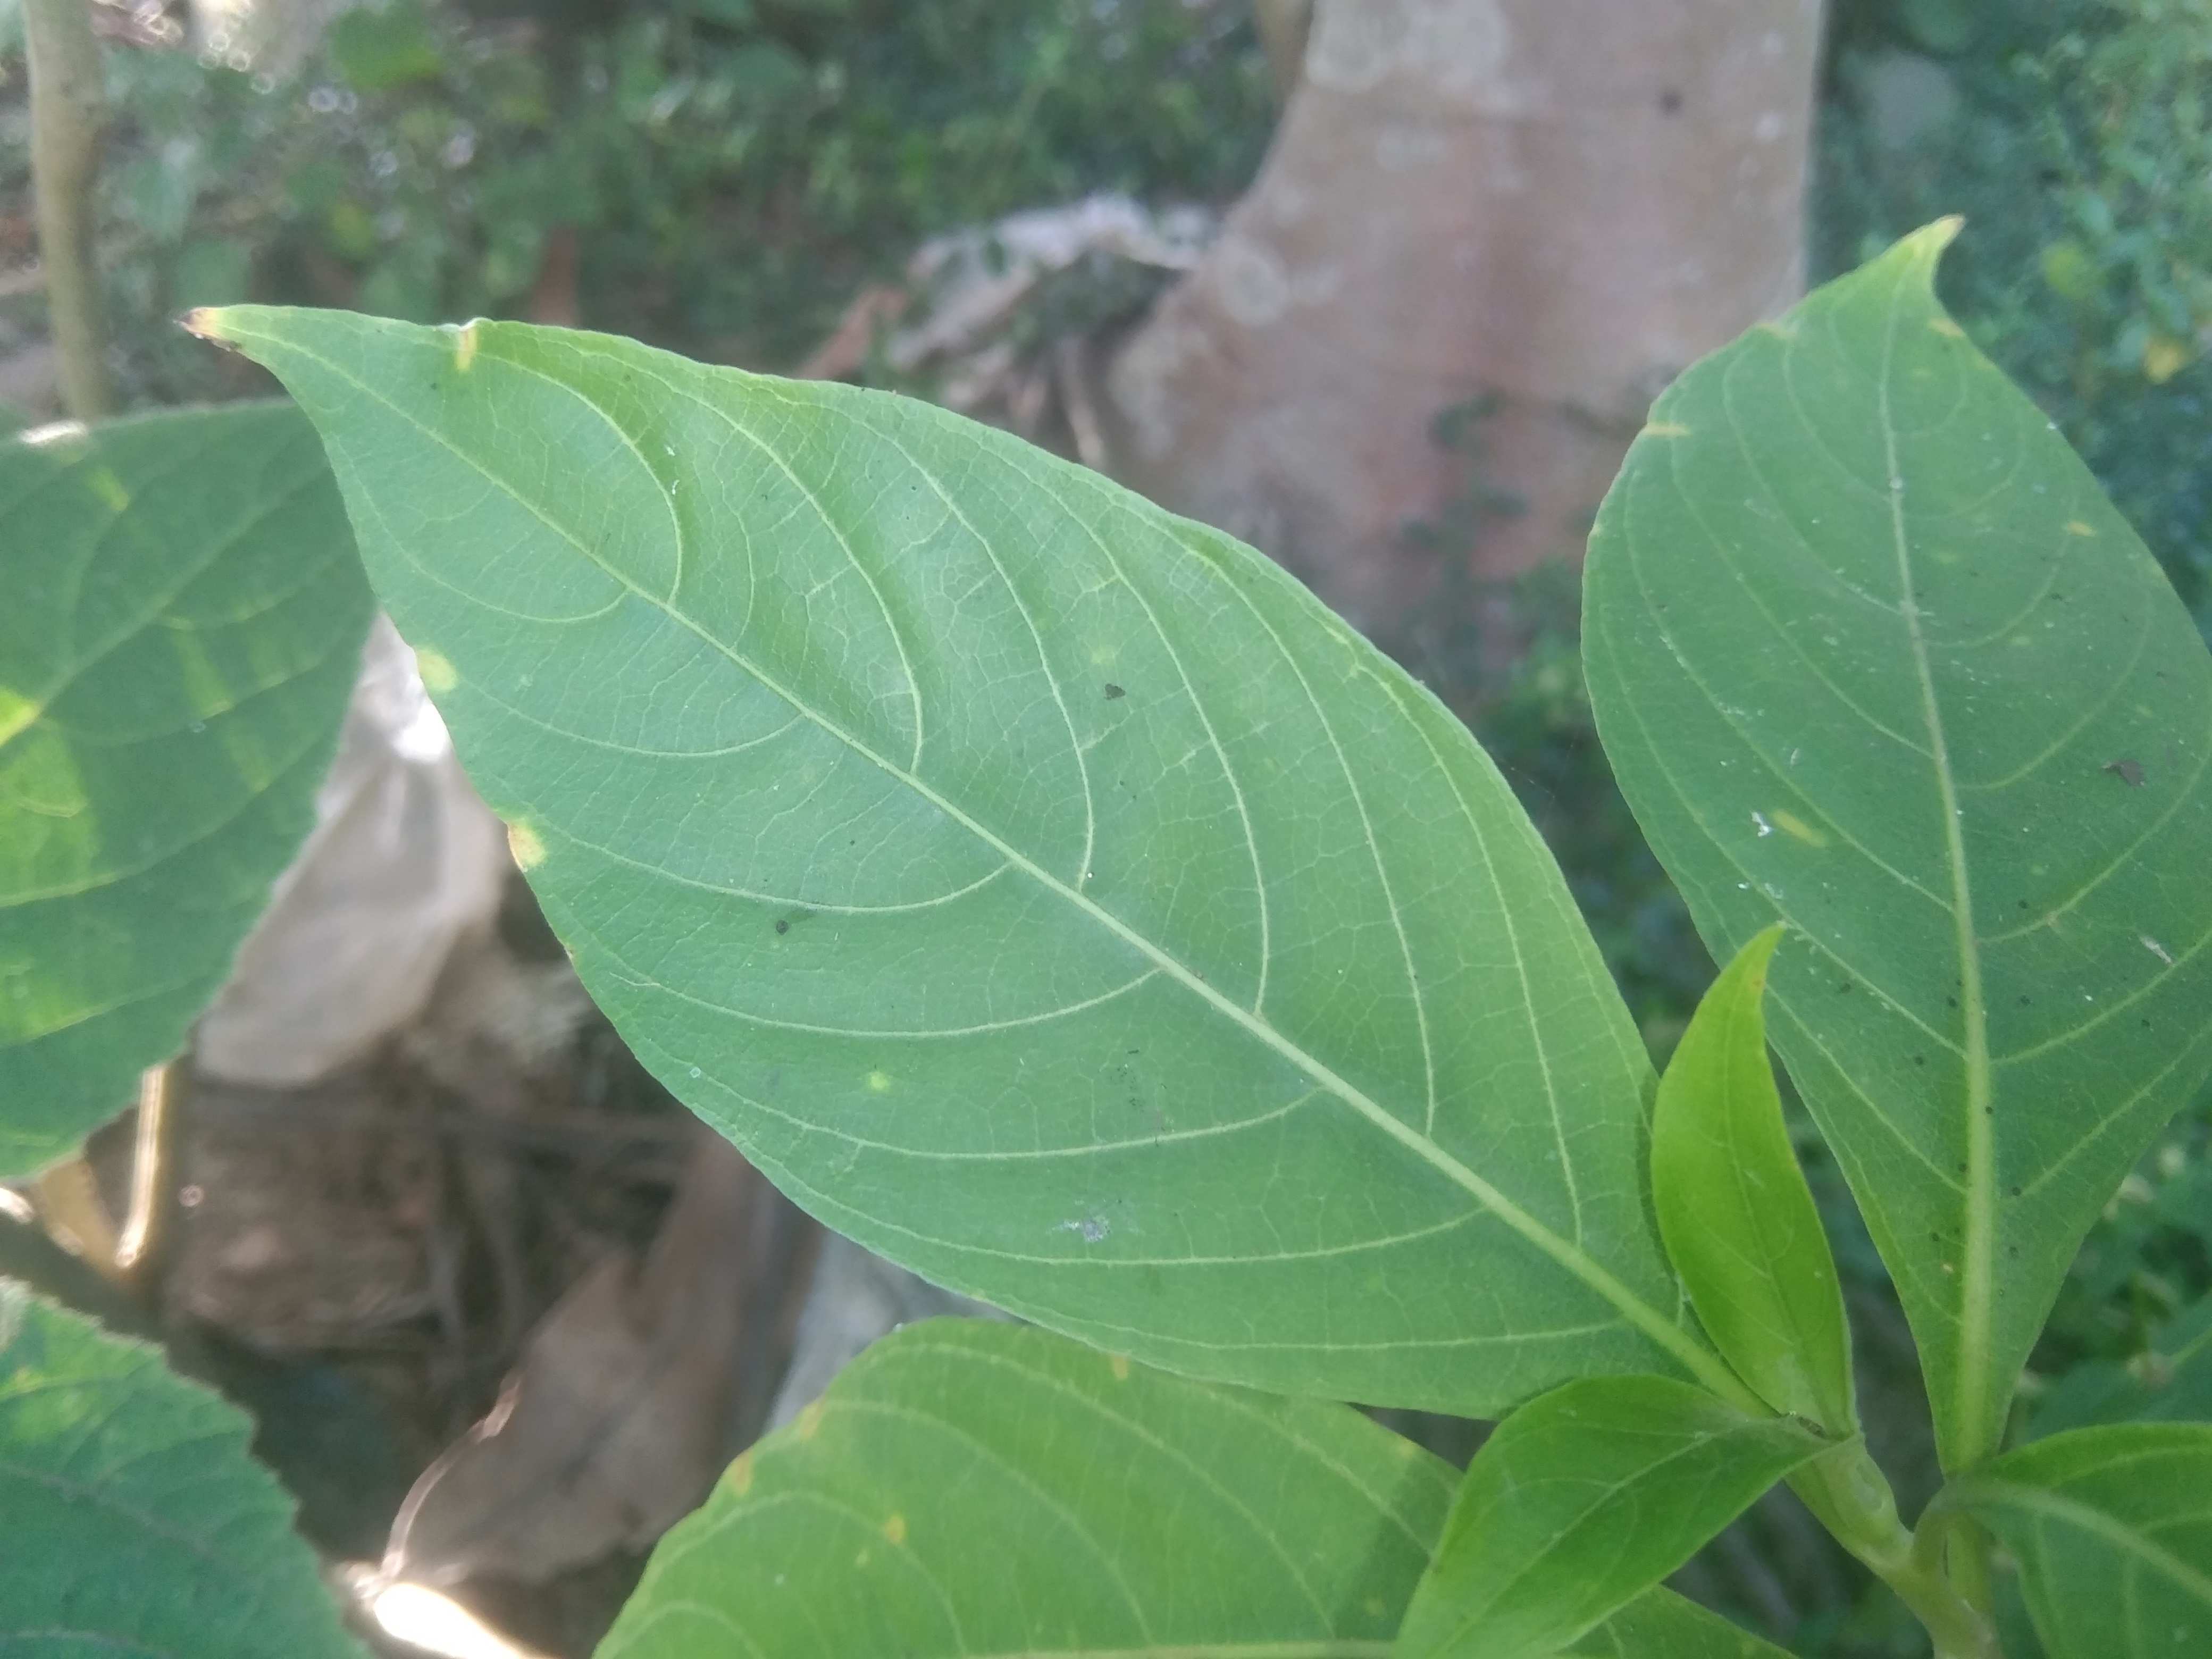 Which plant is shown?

vasaka
